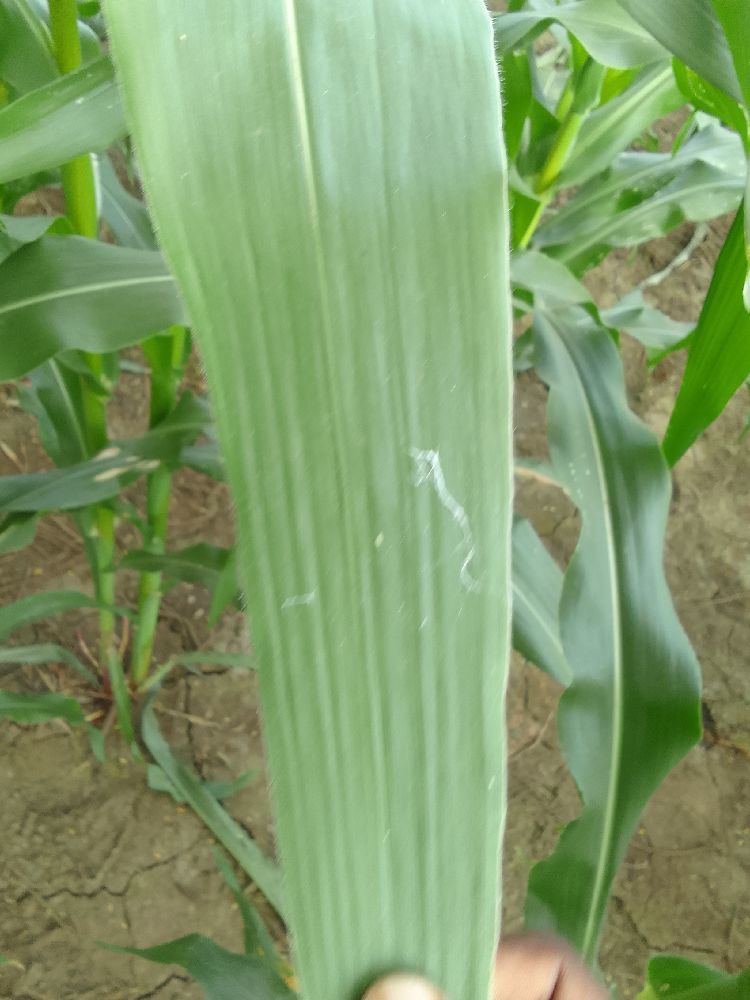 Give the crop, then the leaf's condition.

maize, healthy
